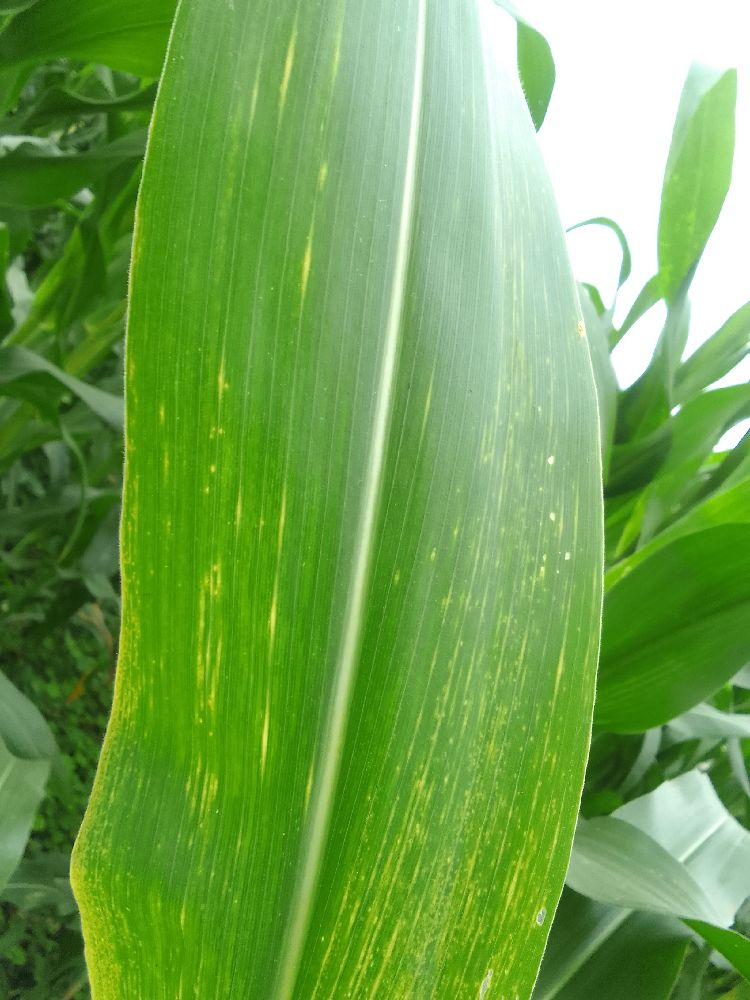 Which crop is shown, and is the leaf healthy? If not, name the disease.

maize, maize lethal necrosis
